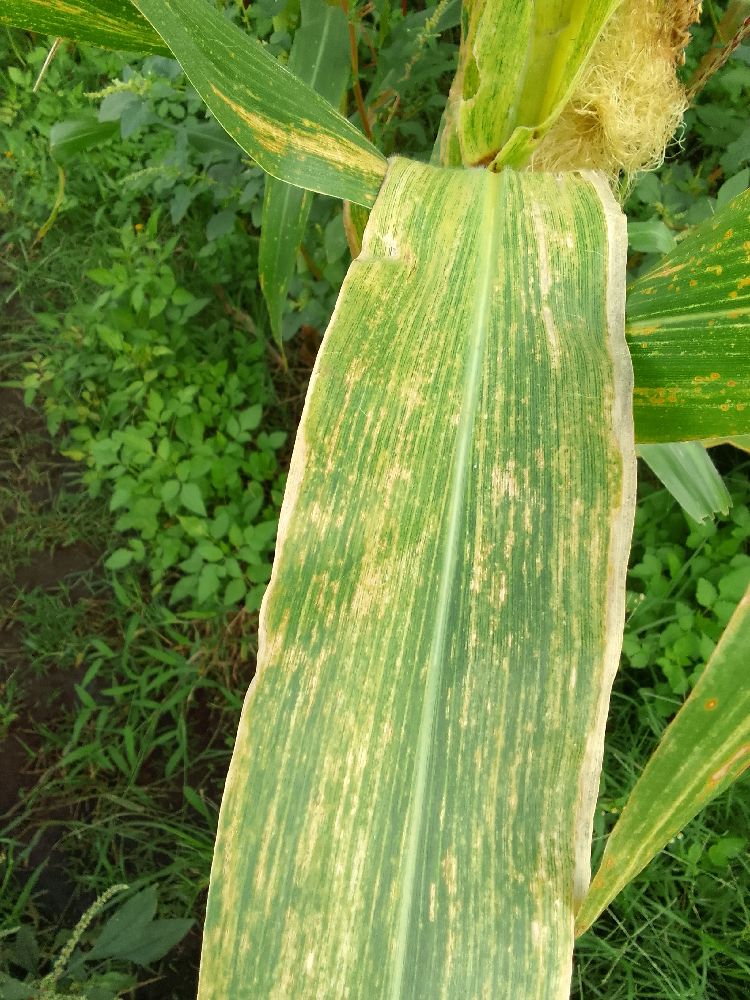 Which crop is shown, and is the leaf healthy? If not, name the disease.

maize, maize lethal necrosis
